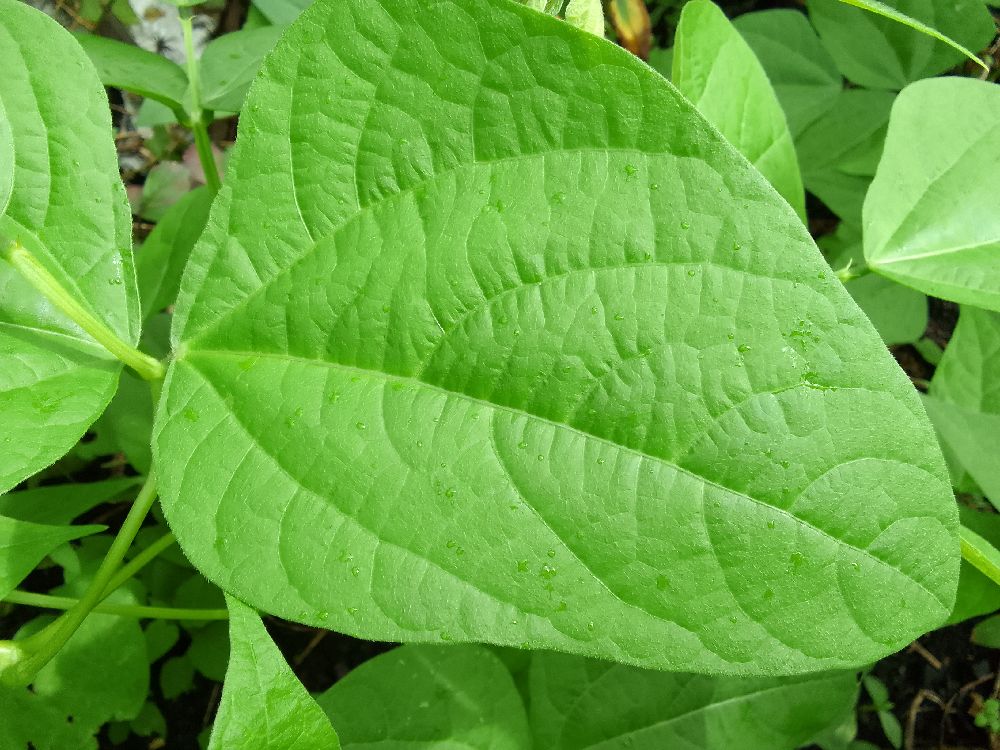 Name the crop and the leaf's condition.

common bean, healthy
